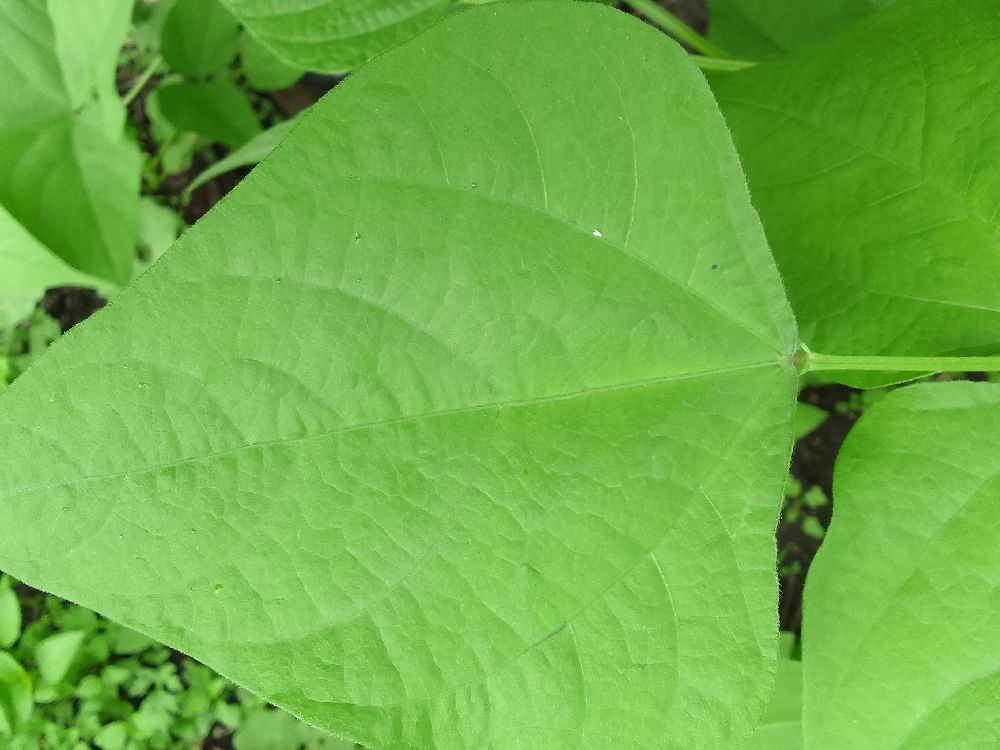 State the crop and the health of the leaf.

common bean, healthy
